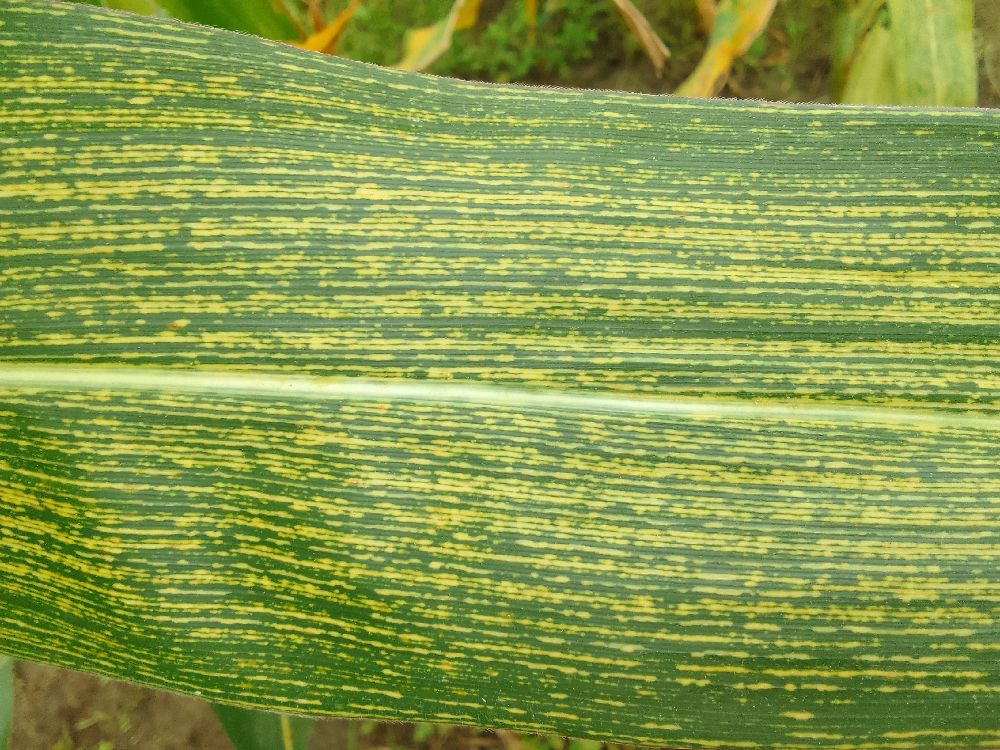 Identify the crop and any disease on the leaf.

maize, maize streak virus
